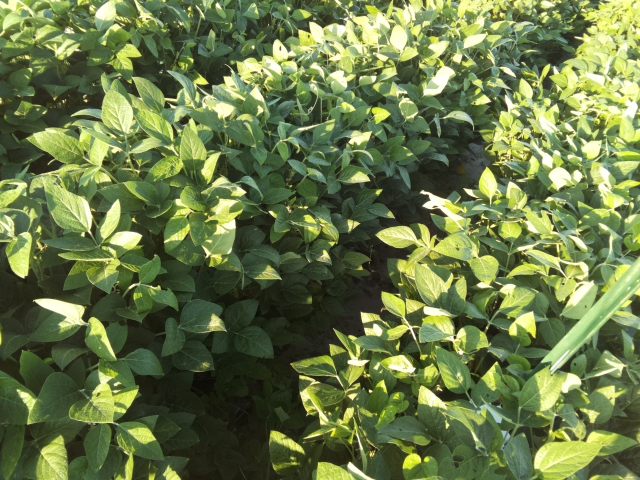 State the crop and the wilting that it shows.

soybean, leaflets folding inward at secondary pulvinus with no turgor loss in leaflets or petioles
